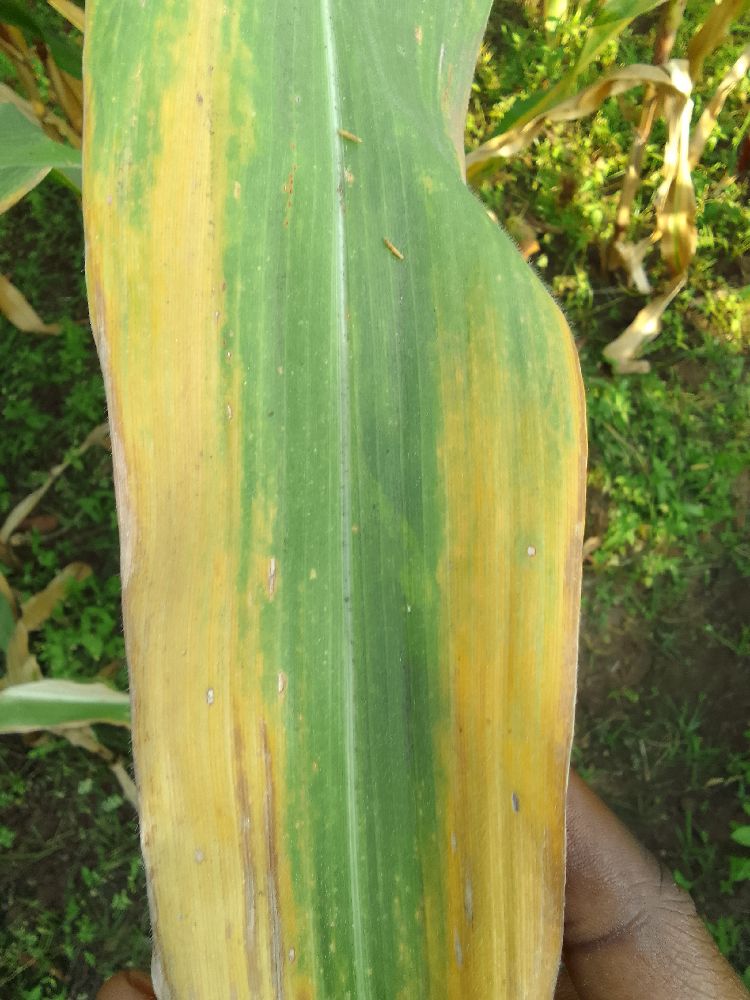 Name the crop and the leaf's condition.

maize, maize lethal necrosis
